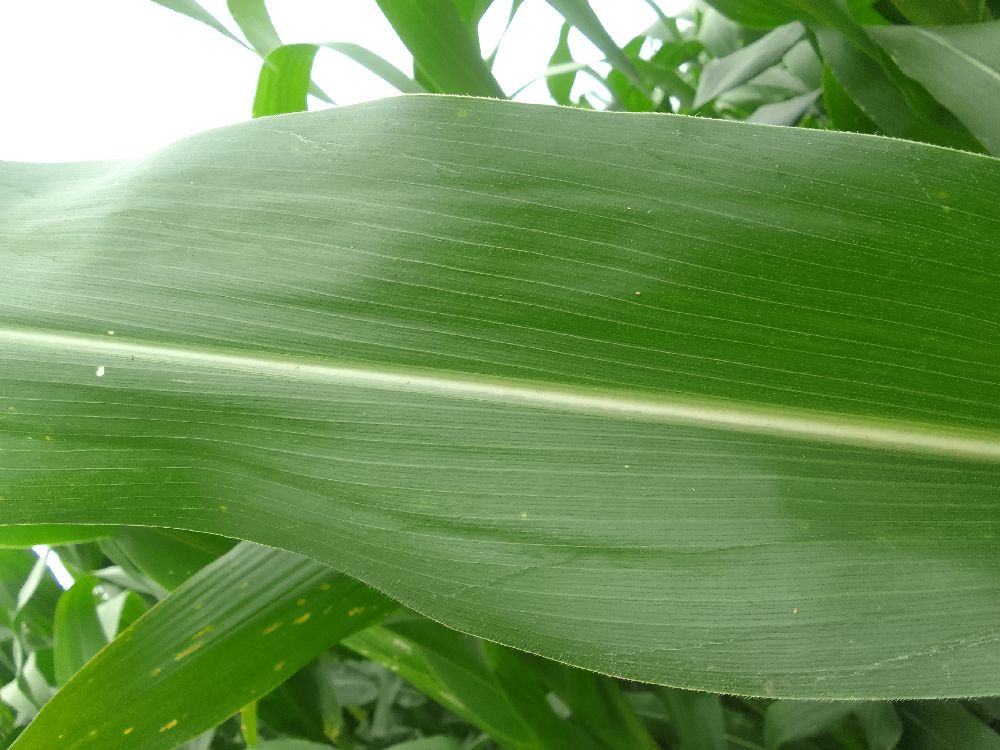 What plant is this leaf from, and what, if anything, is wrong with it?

maize, healthy
